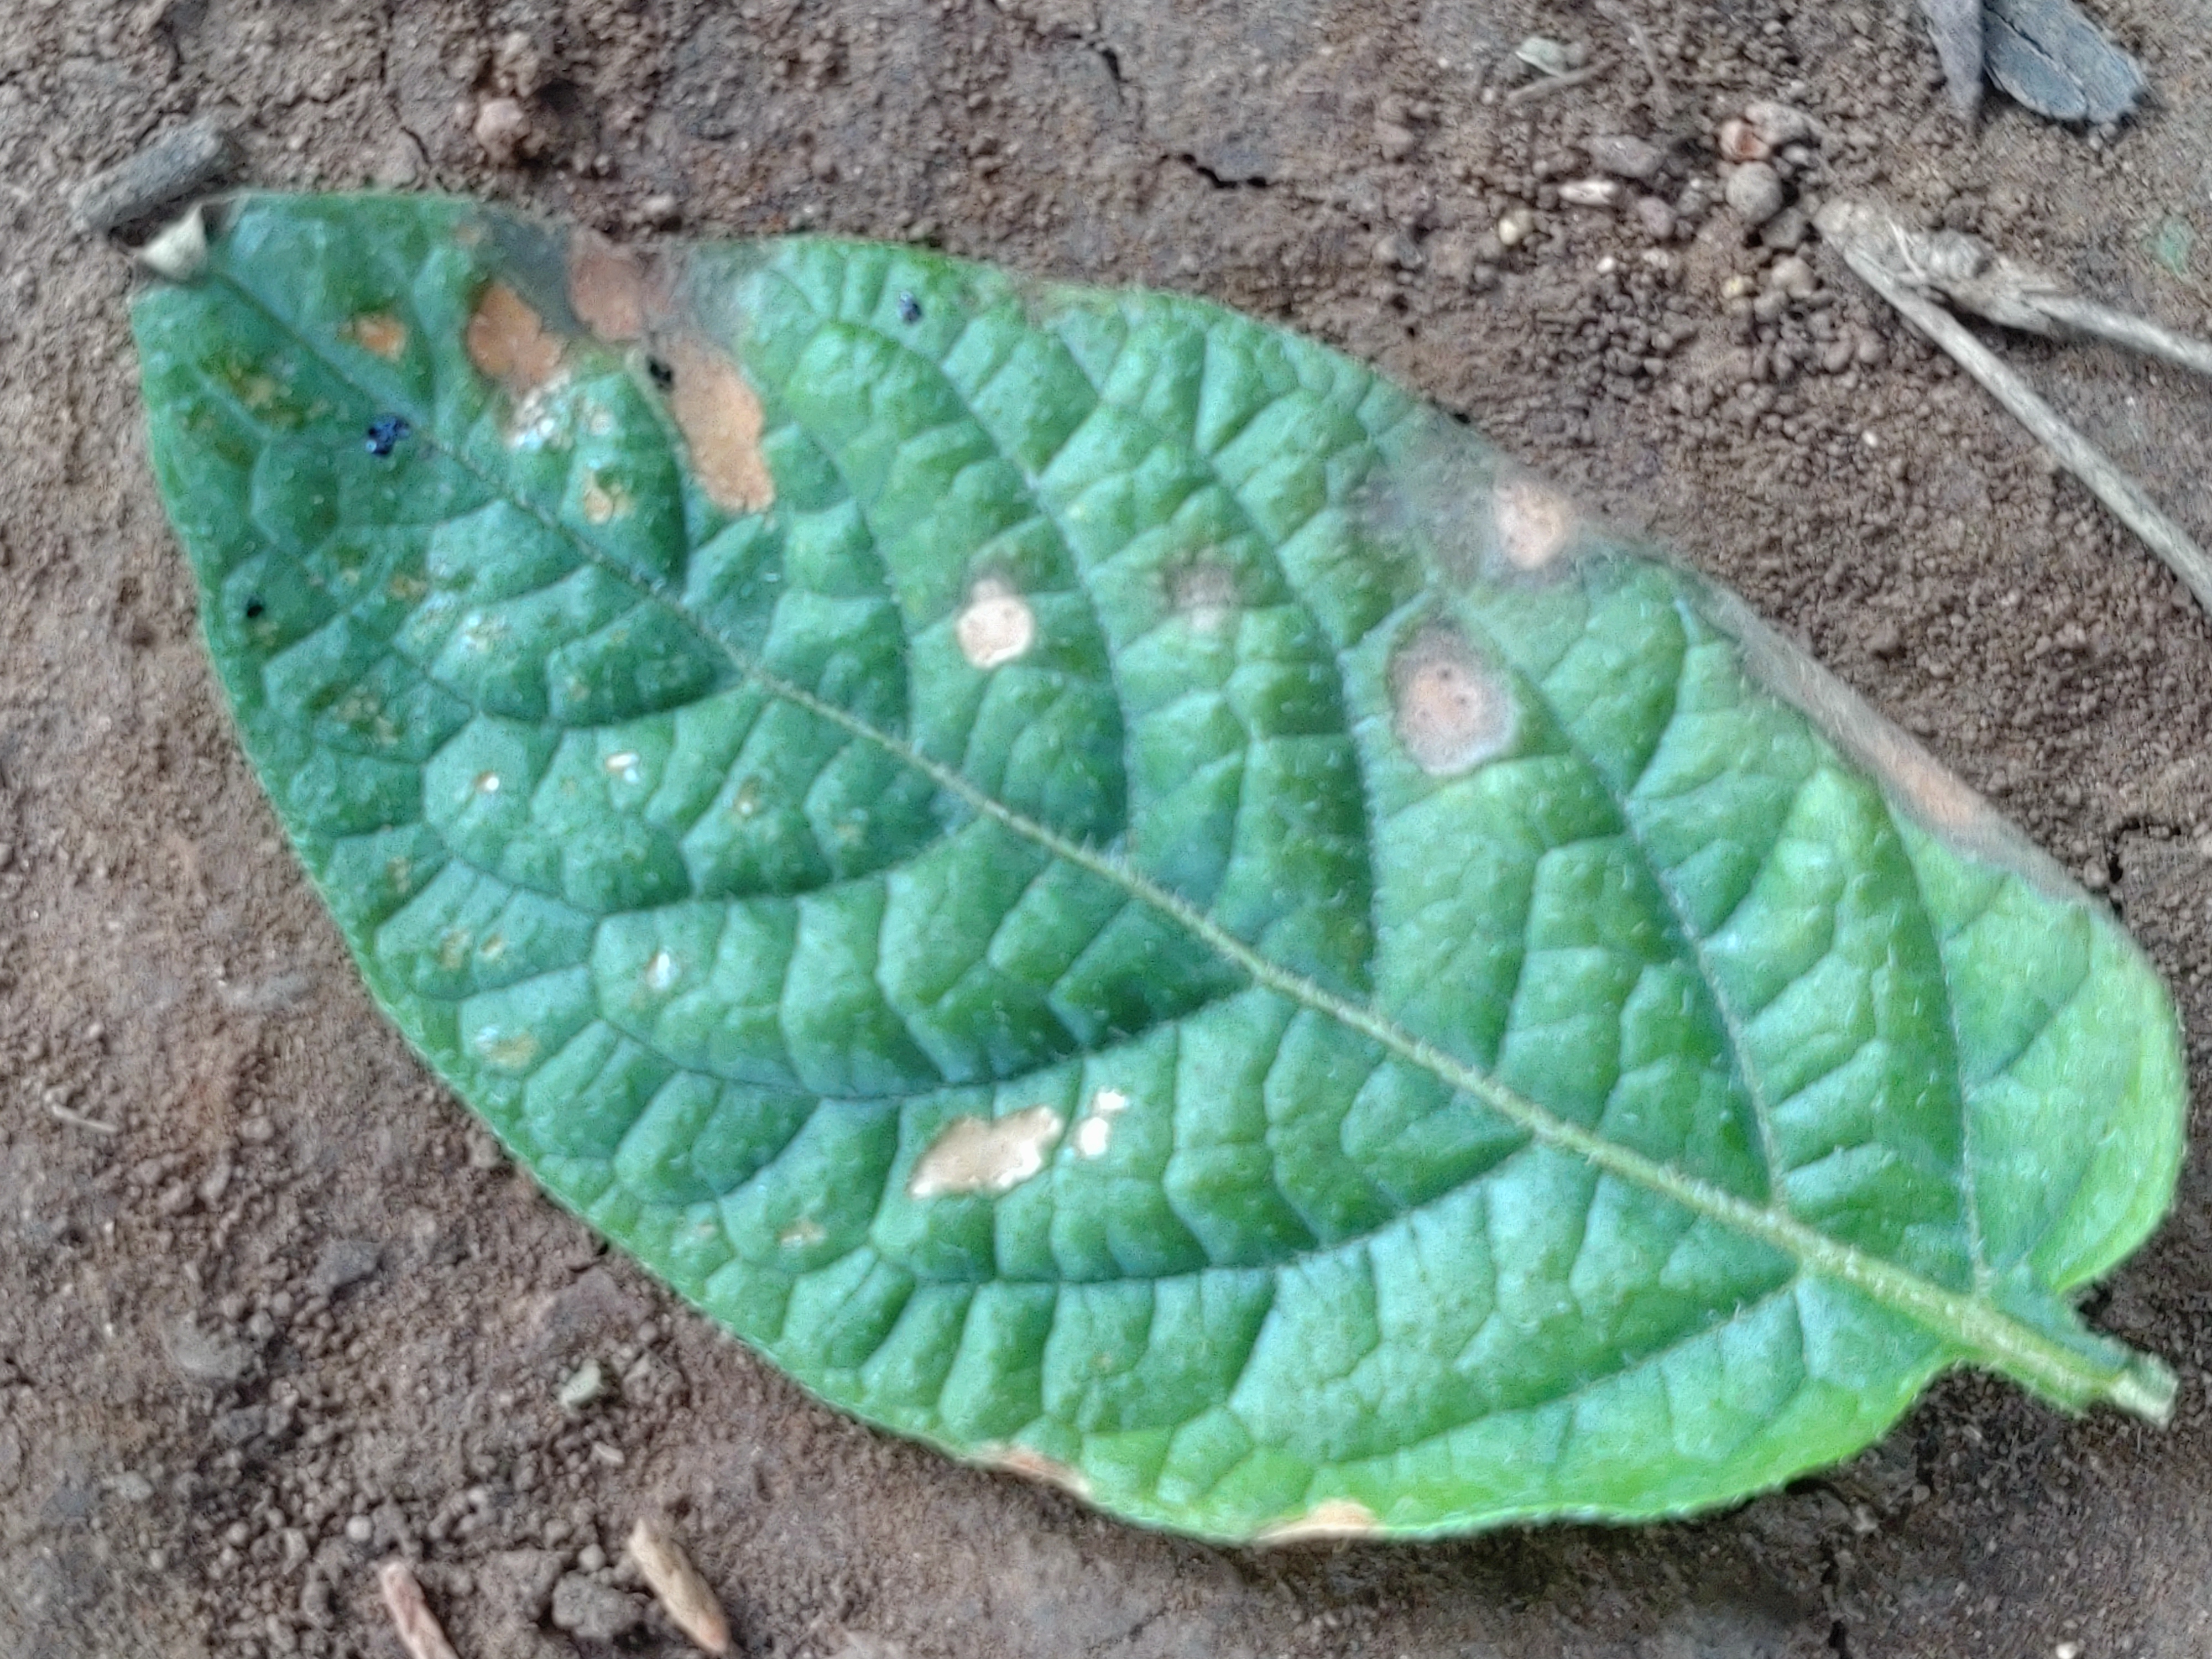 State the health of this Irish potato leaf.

early blight
